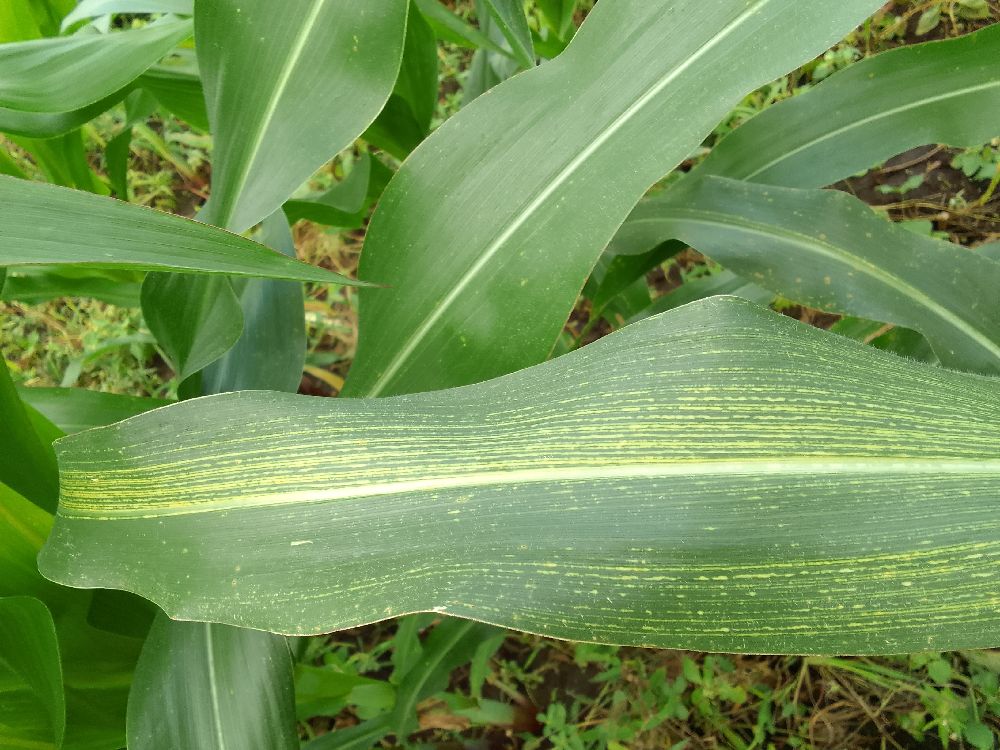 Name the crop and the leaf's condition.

maize, maize streak virus
